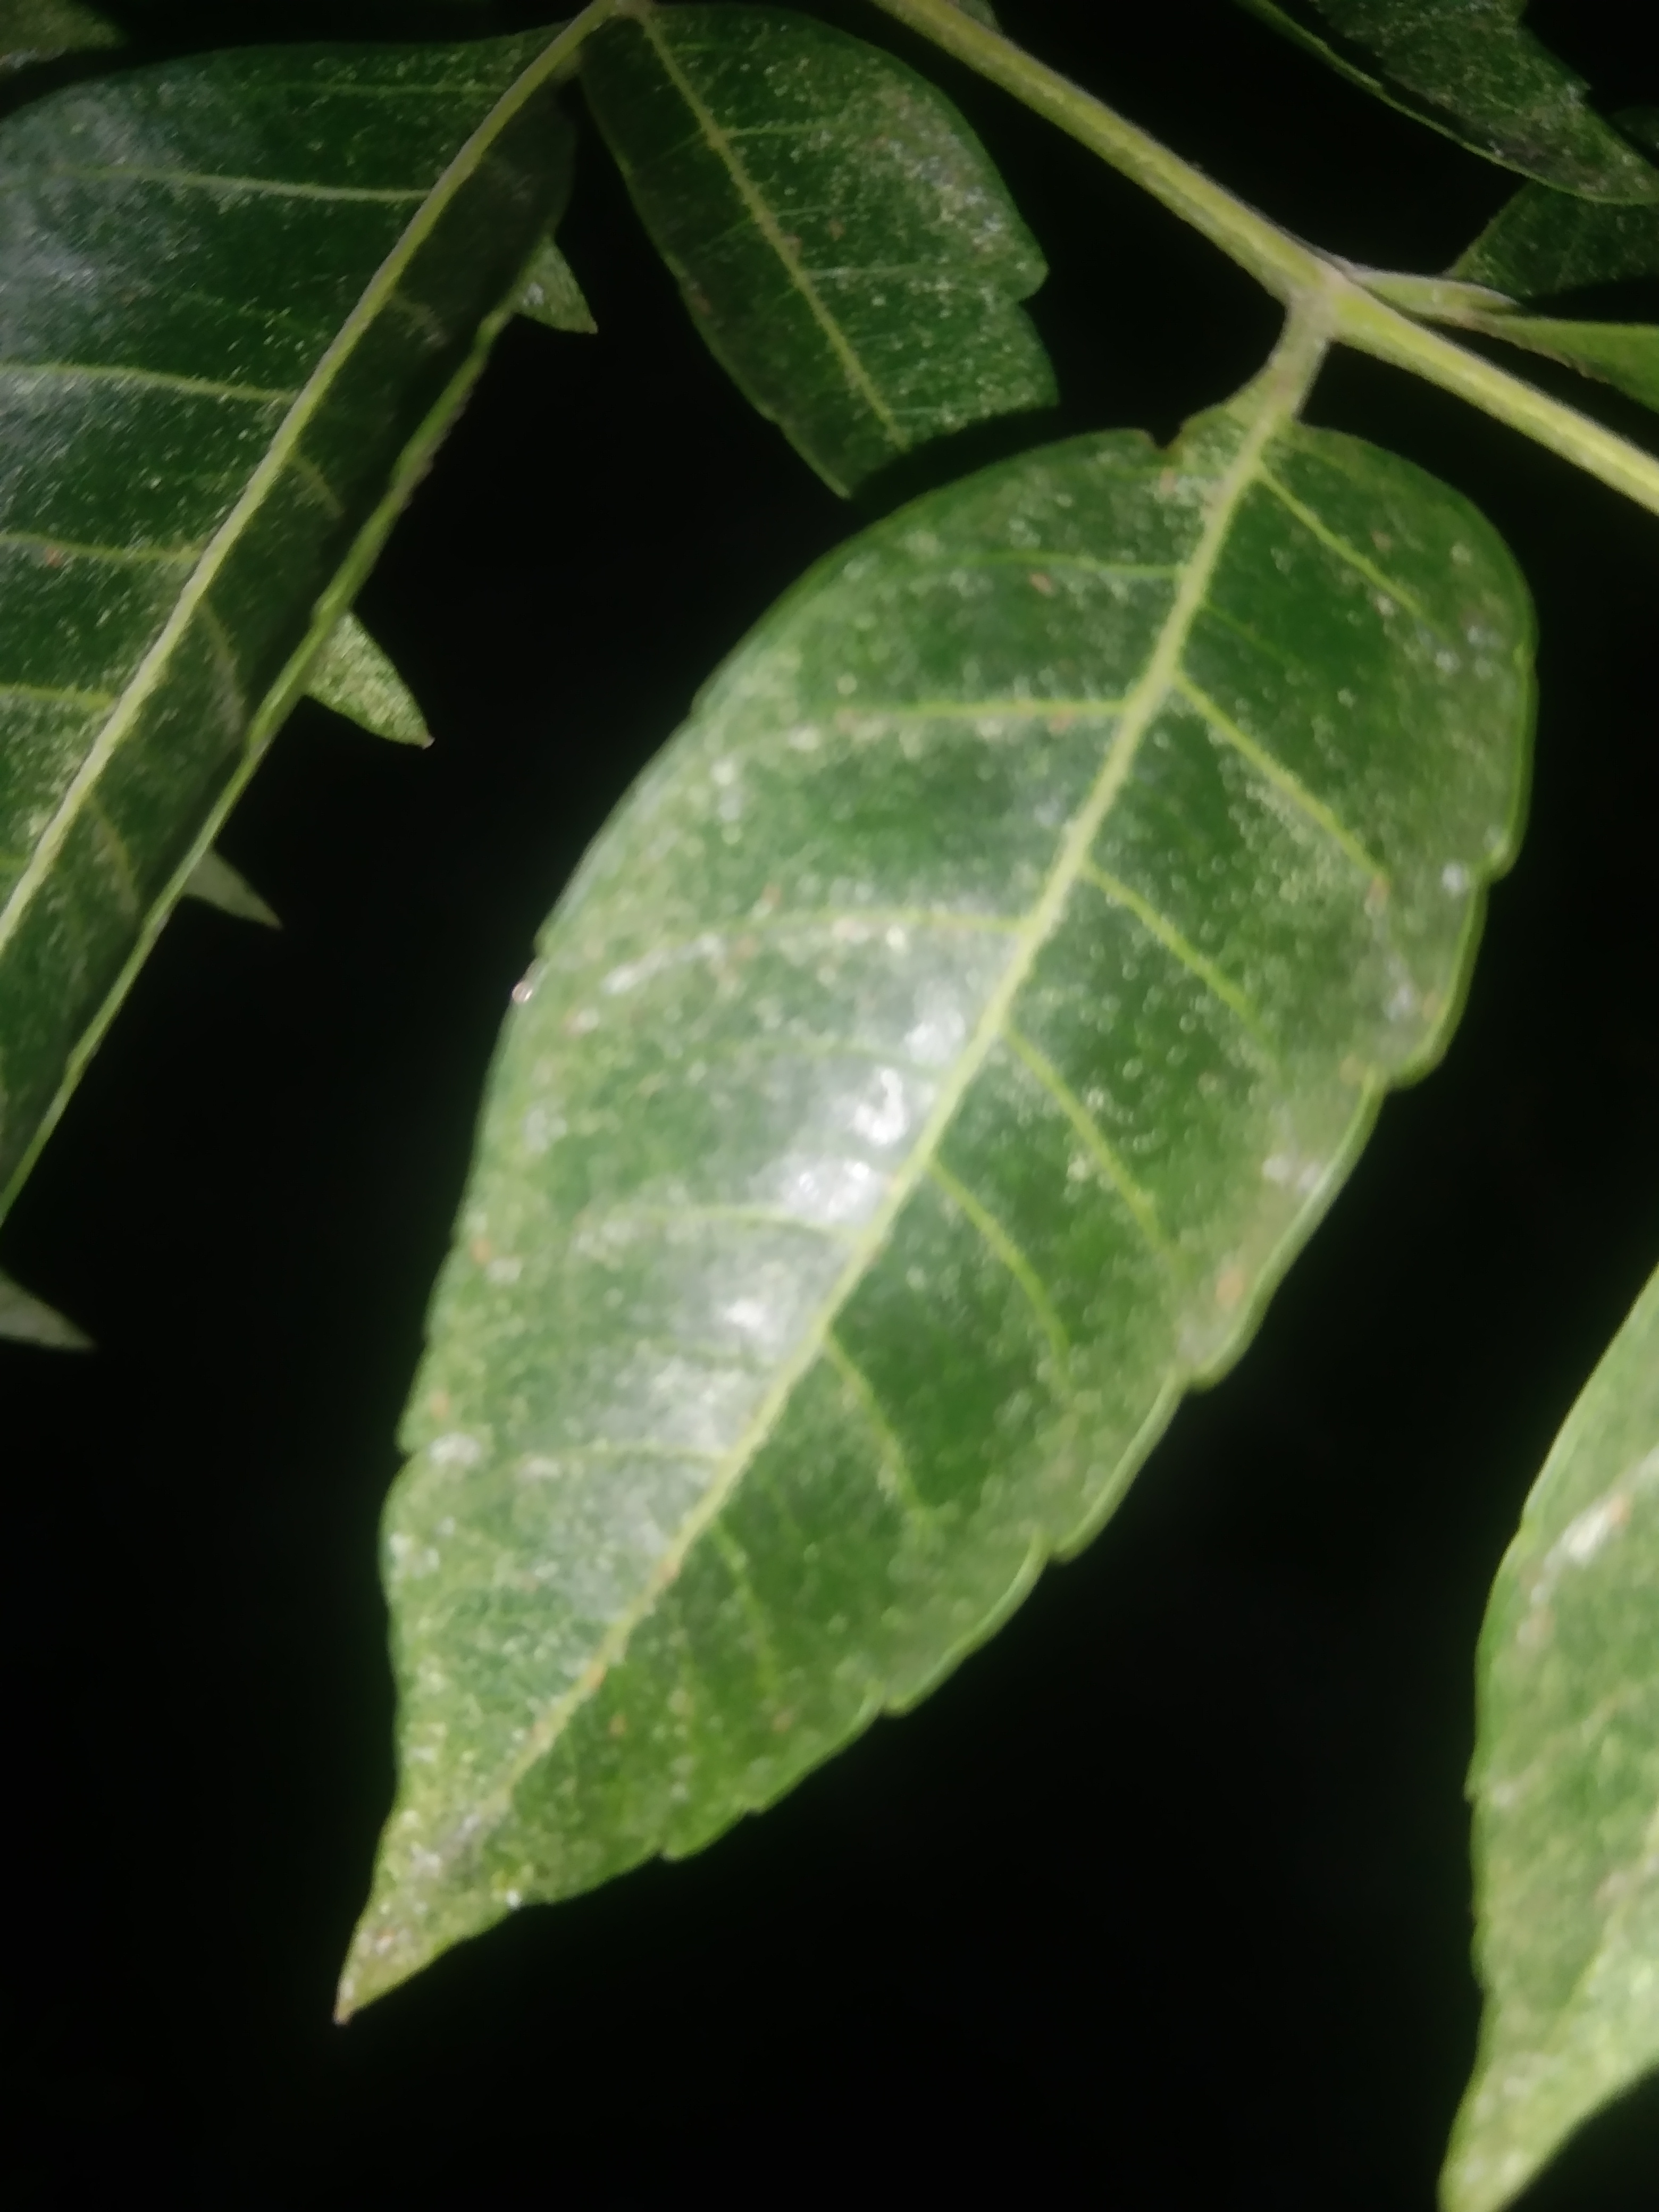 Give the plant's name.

neem
